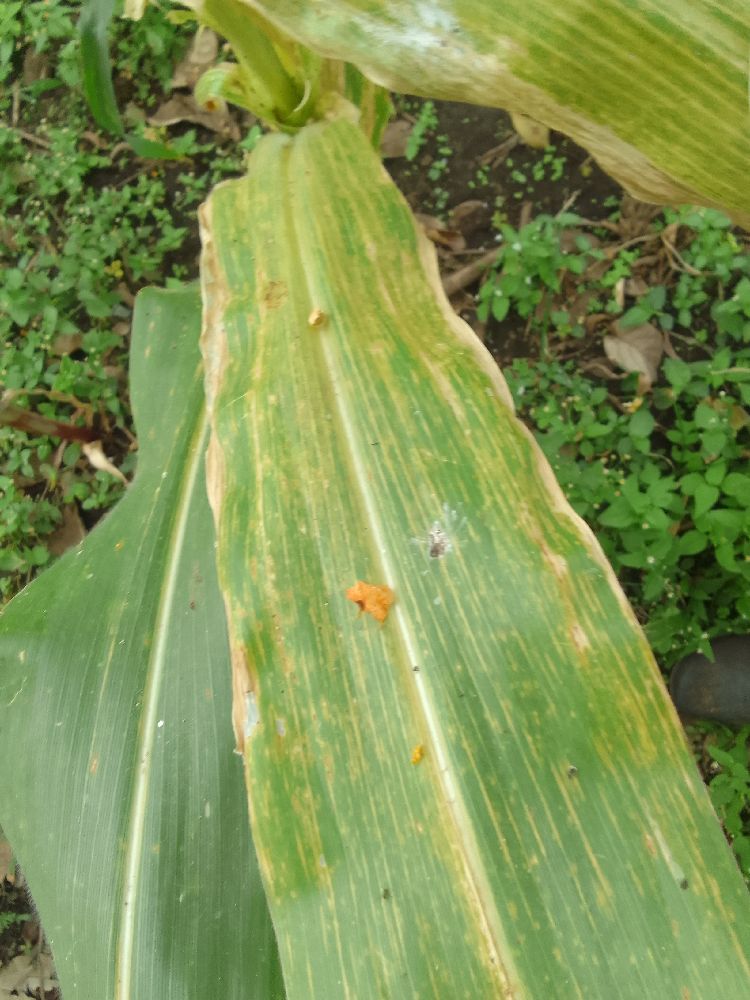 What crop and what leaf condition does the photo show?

maize, maize lethal necrosis
